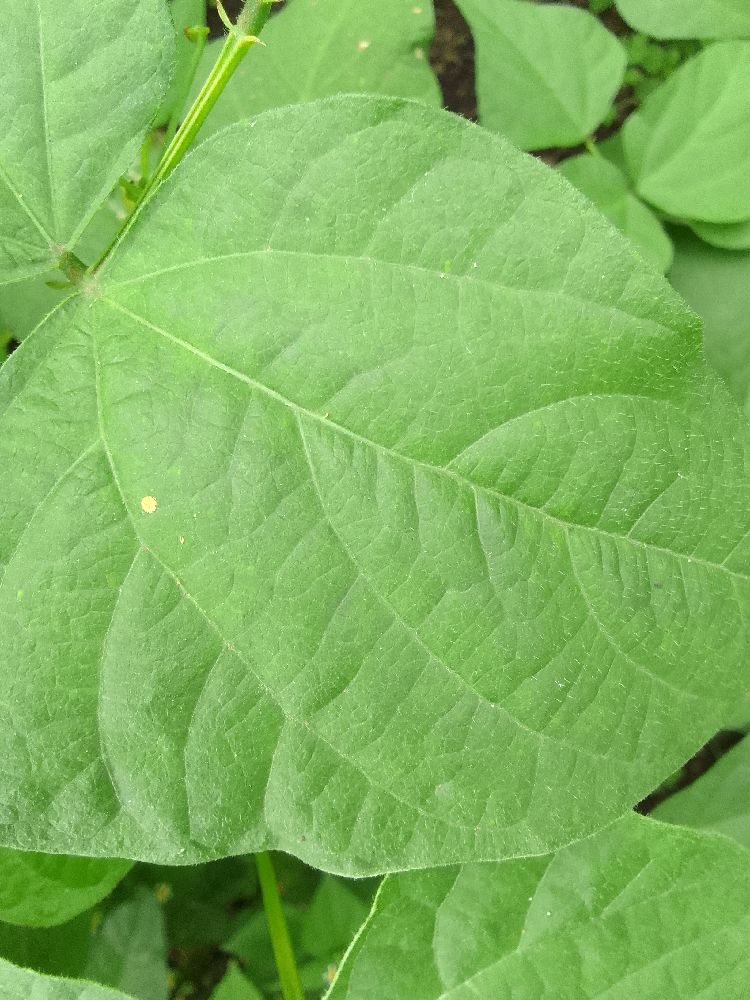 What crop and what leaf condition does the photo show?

common bean, healthy
